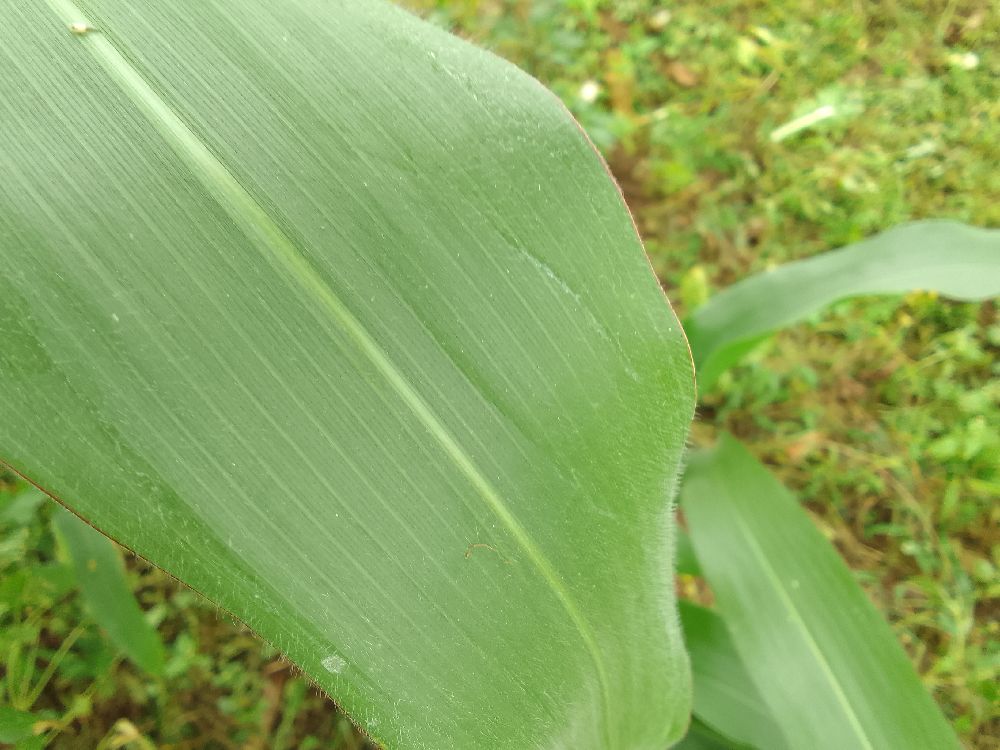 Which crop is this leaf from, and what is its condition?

maize, healthy
